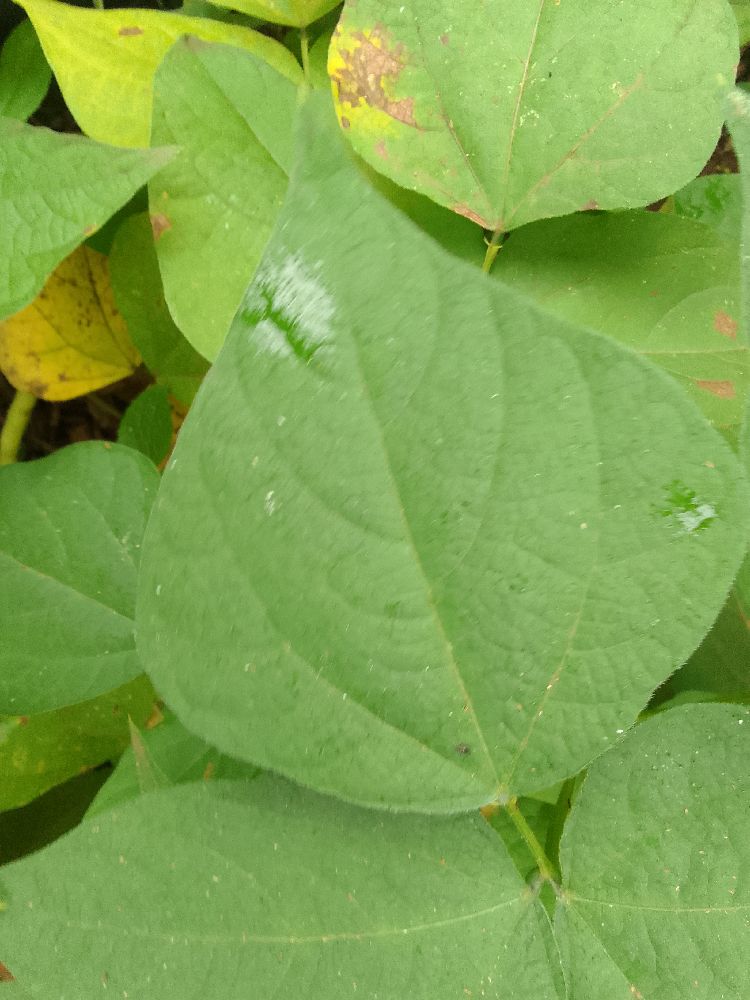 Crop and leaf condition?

common bean, healthy
